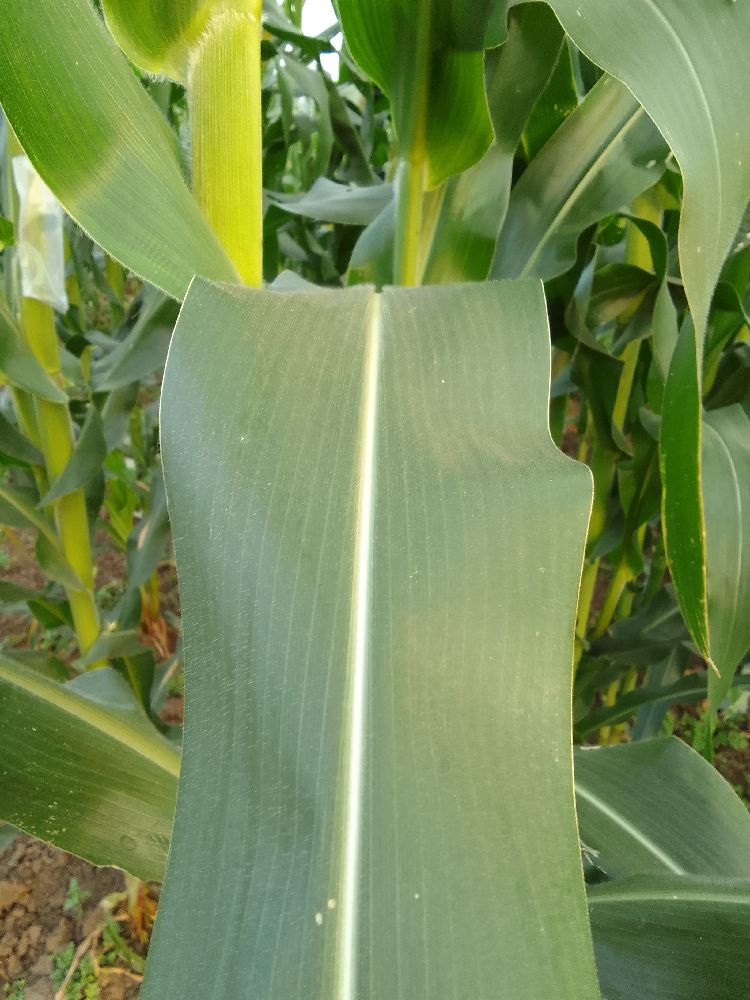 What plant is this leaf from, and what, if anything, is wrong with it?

maize, healthy
